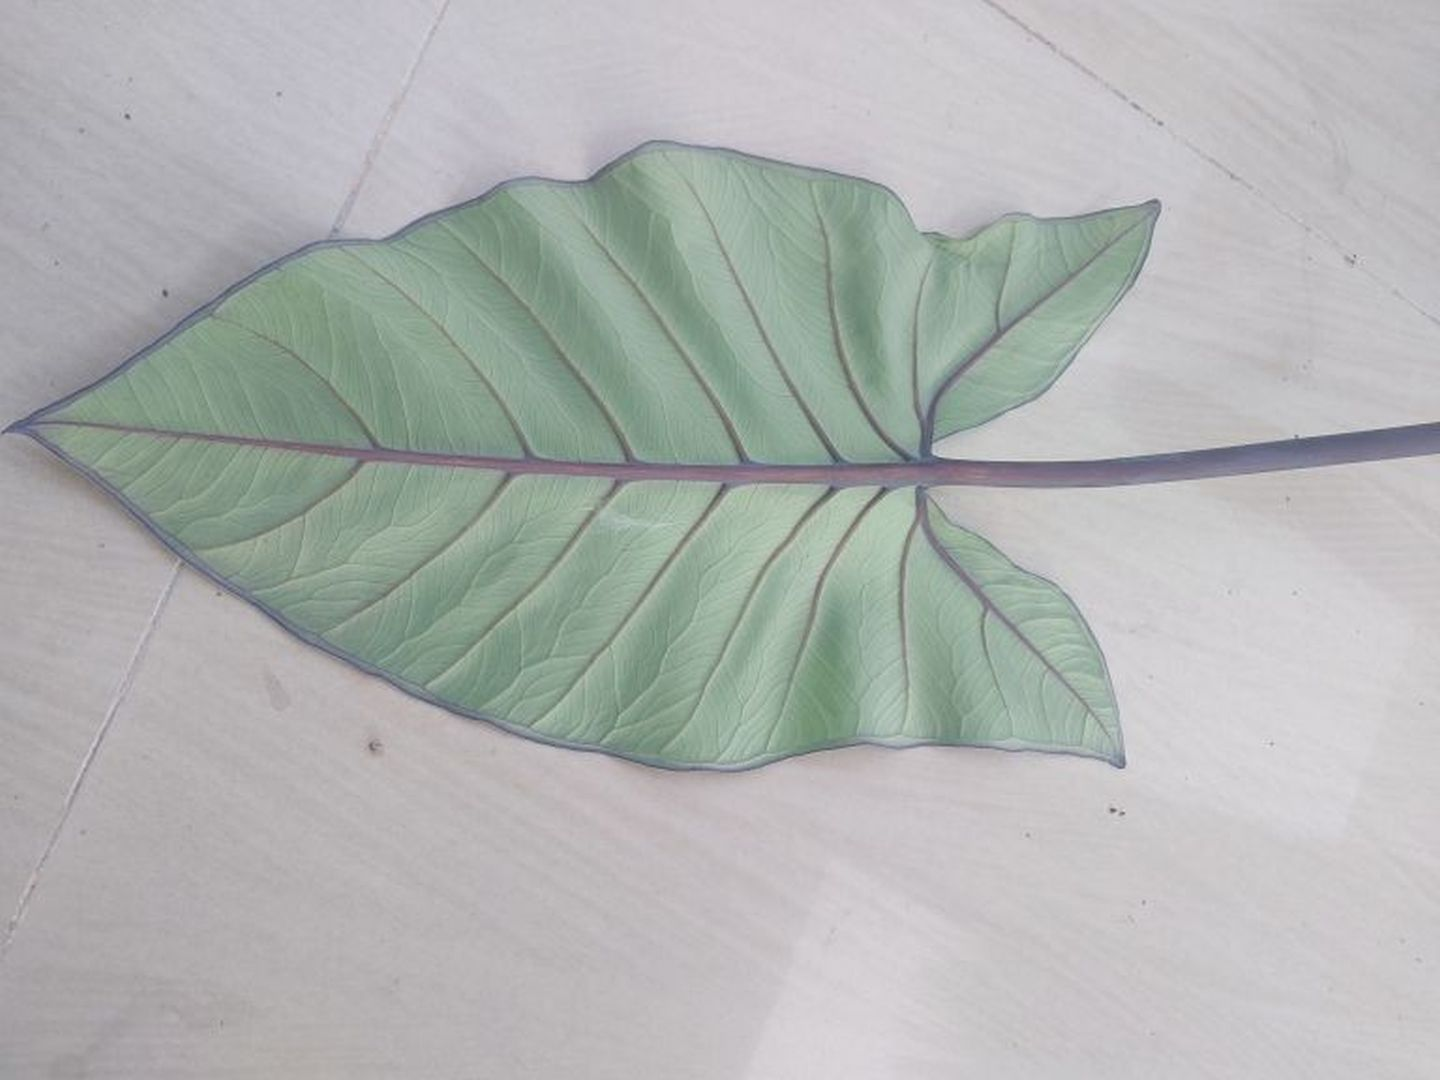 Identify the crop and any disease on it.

taro, healthy
